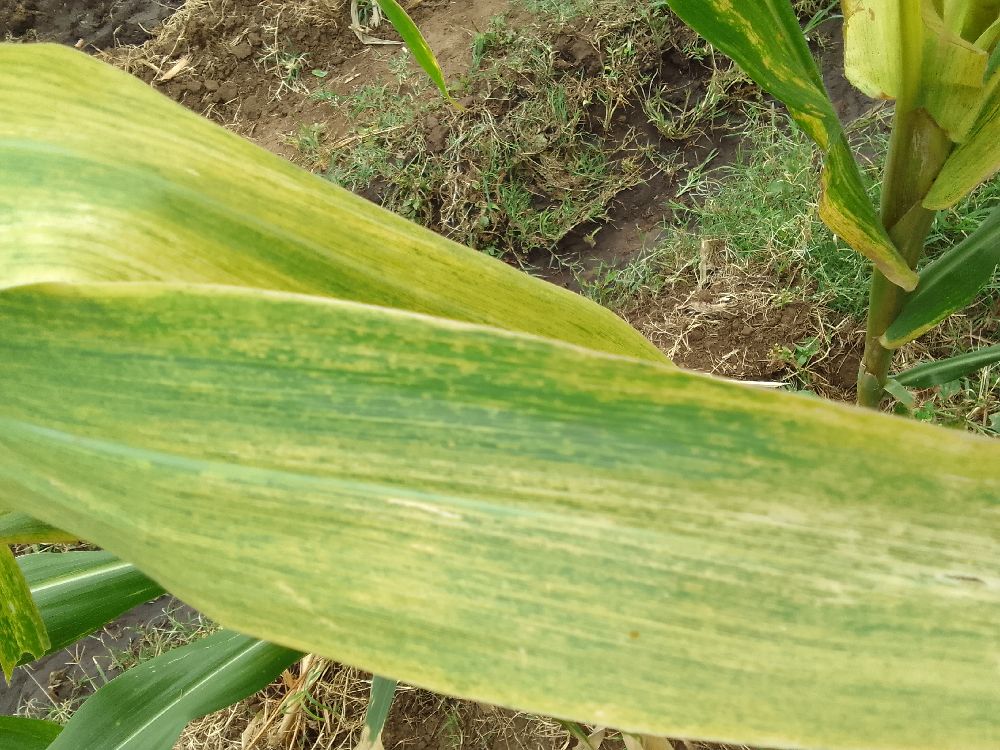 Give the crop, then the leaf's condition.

maize, maize lethal necrosis
